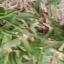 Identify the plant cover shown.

grass
